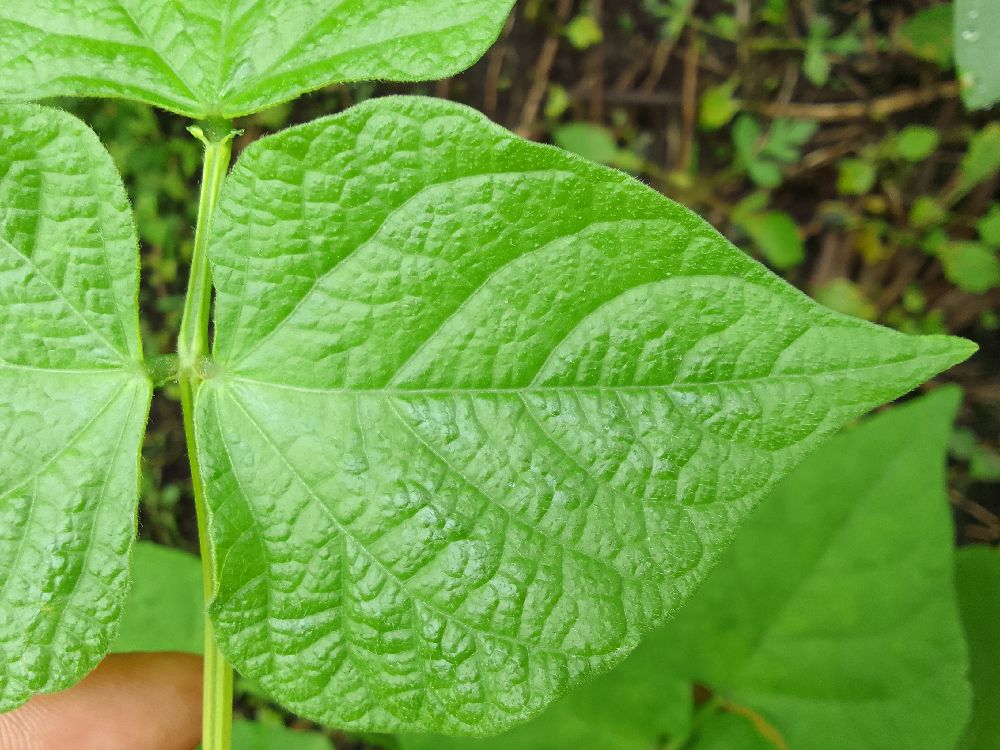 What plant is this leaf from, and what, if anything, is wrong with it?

common bean, healthy
